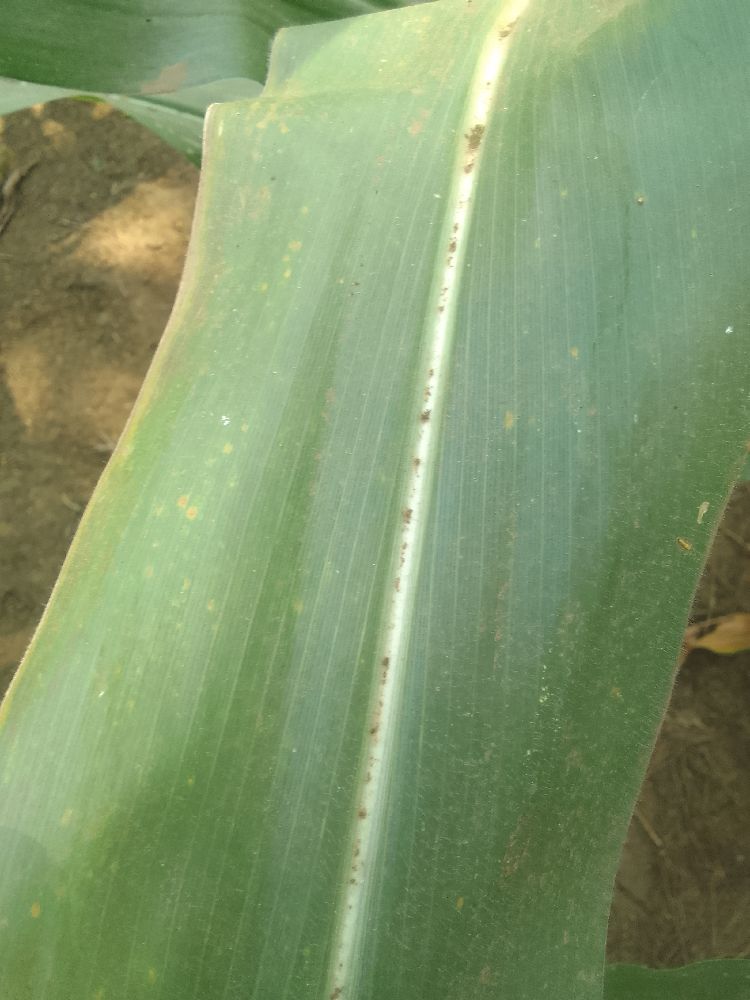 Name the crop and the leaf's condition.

maize, healthy
